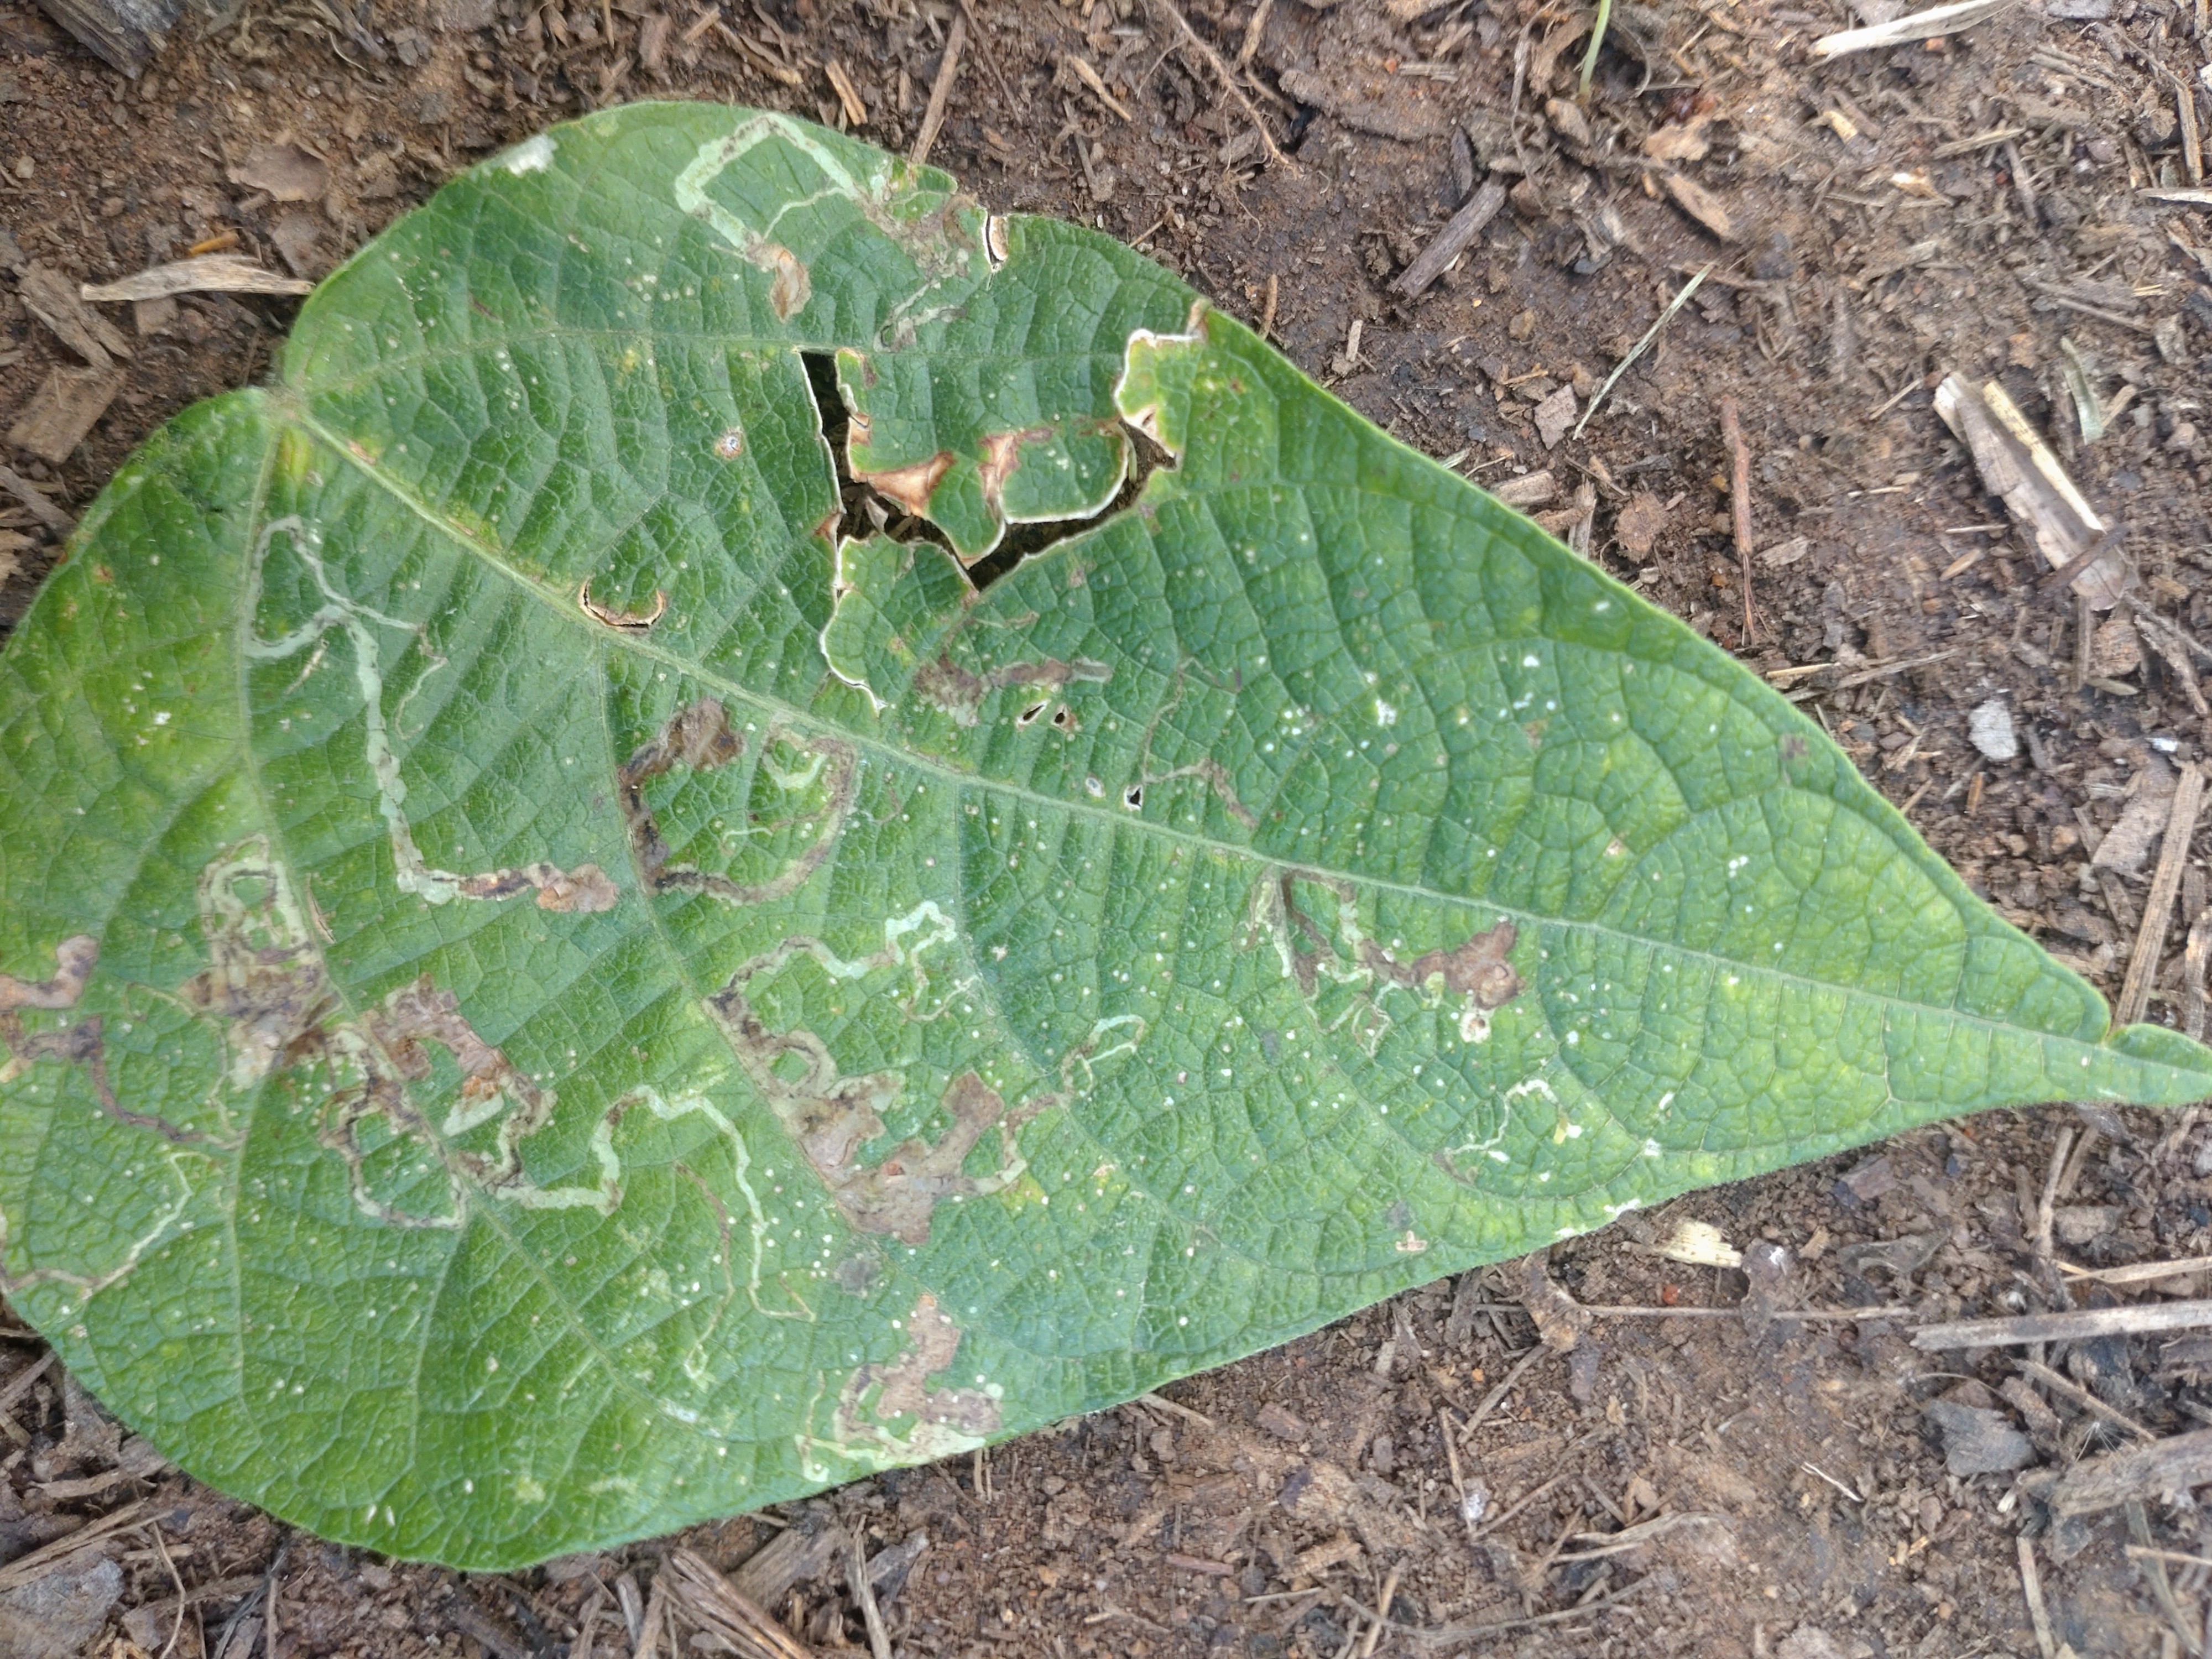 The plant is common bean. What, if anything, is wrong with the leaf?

anthracnose
